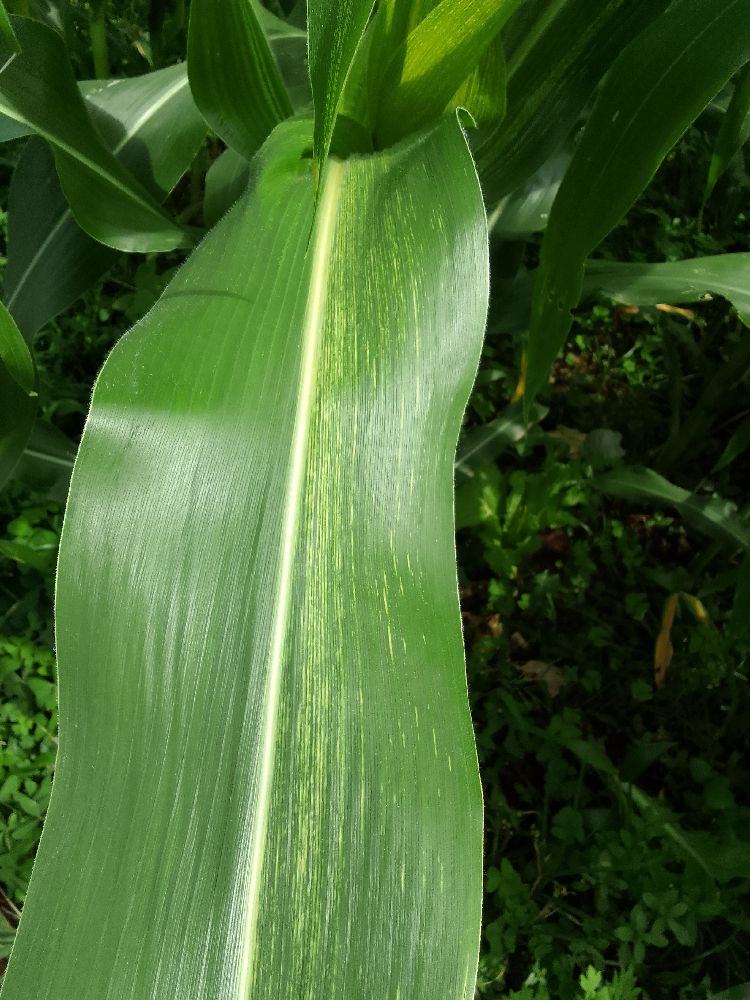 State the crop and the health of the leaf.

maize, maize streak virus
